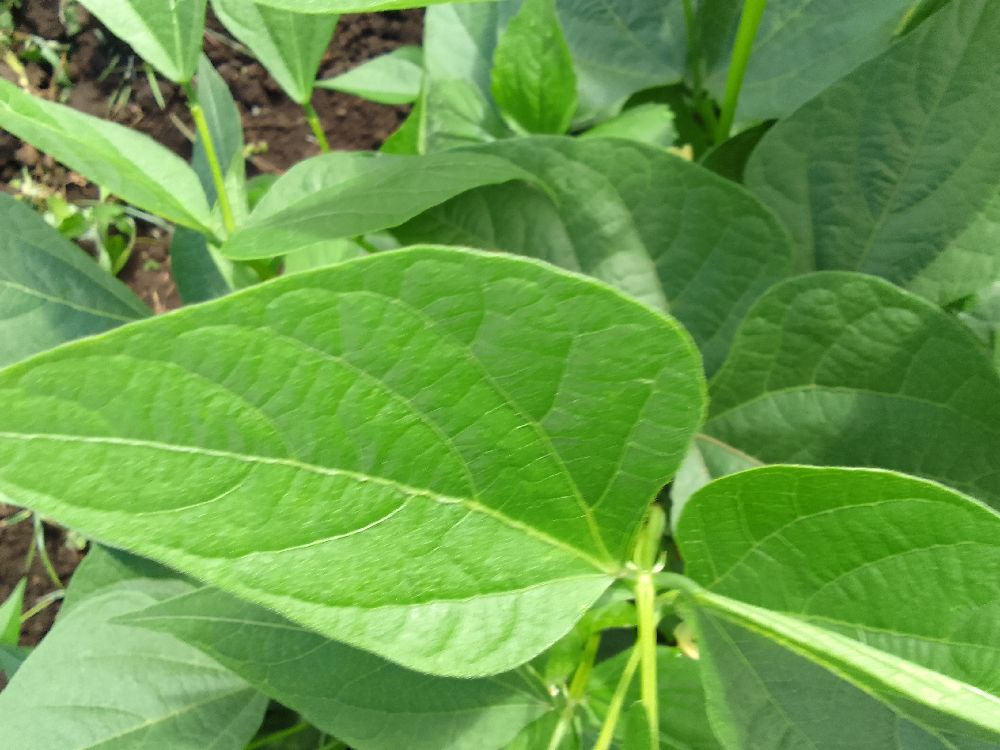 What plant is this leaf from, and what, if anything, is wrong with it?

common bean, healthy
